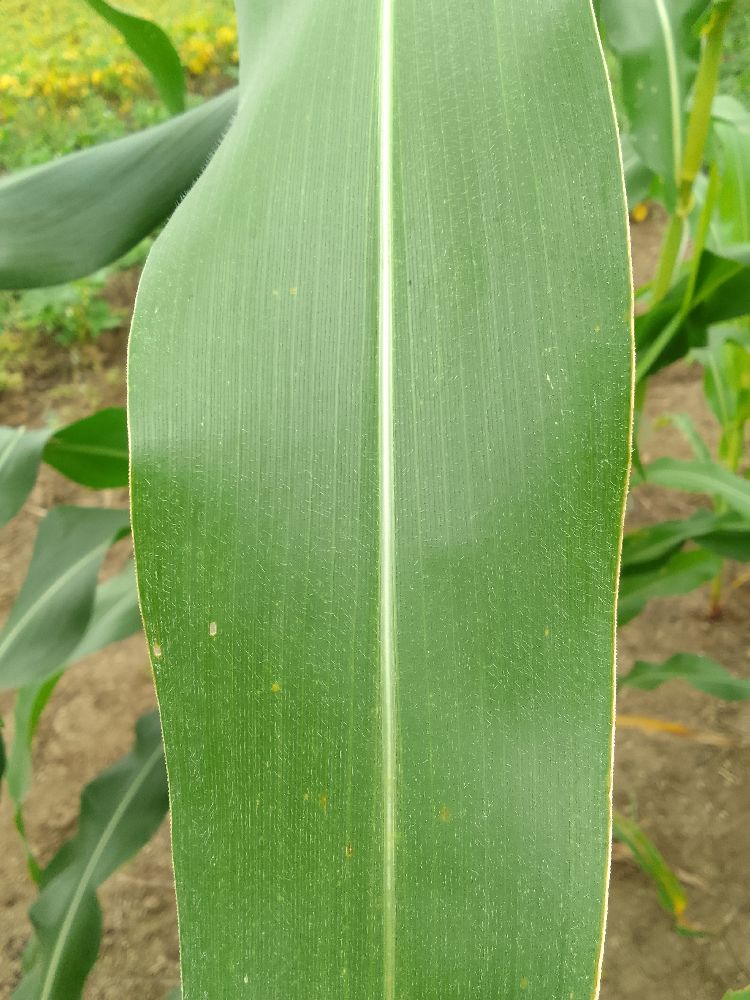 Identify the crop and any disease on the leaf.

maize, healthy
